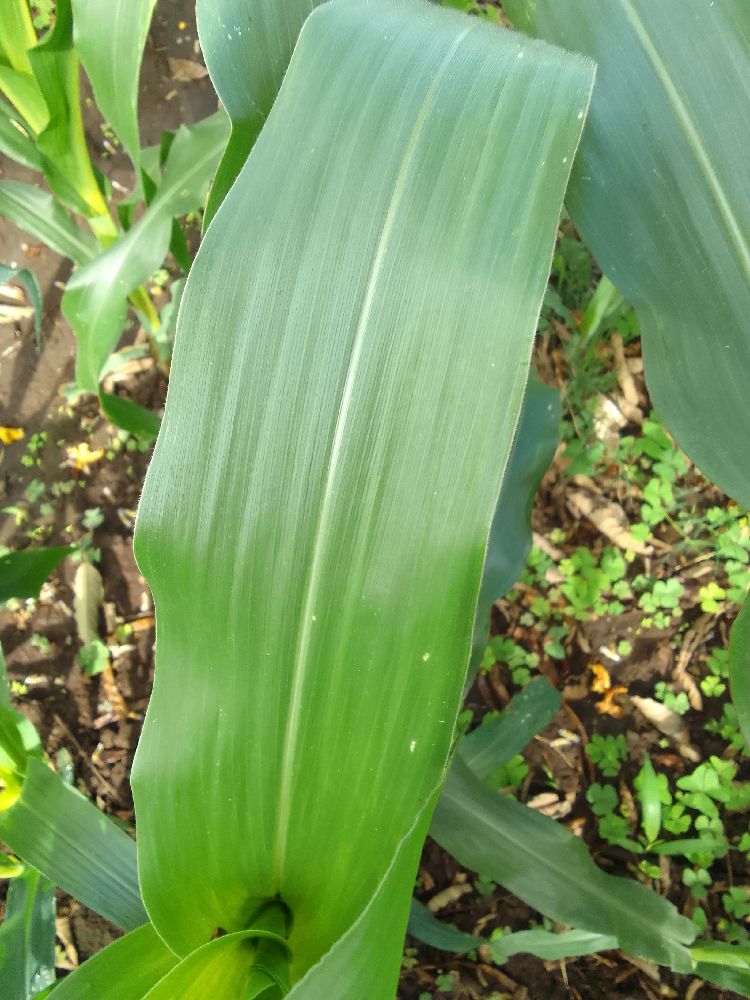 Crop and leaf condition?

maize, healthy
